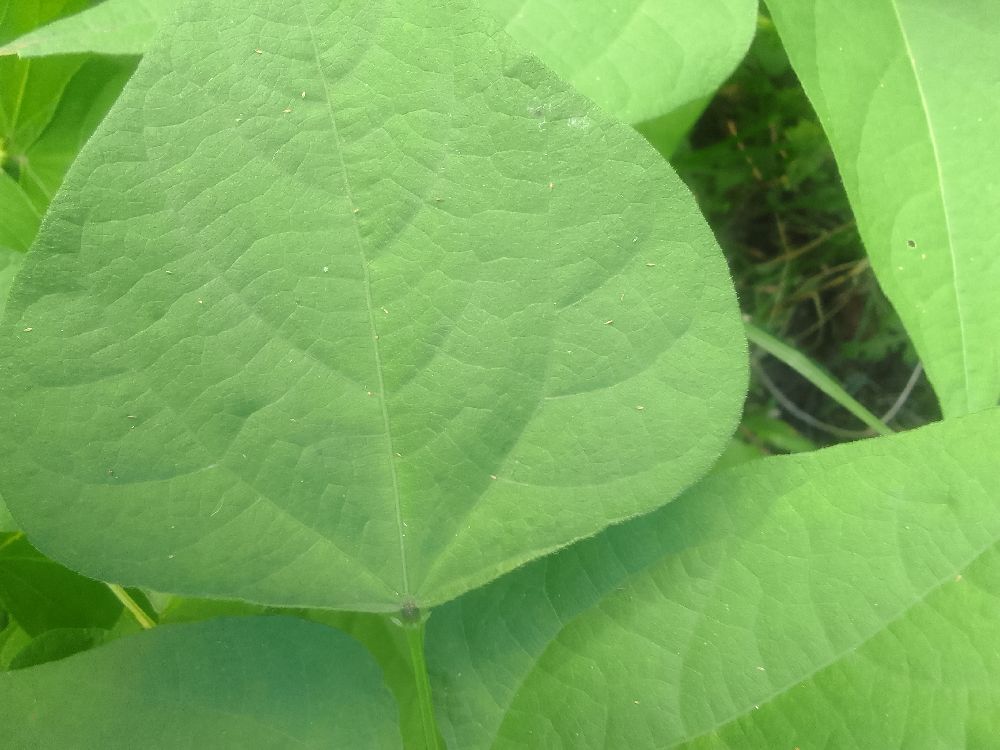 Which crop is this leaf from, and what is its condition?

common bean, healthy
